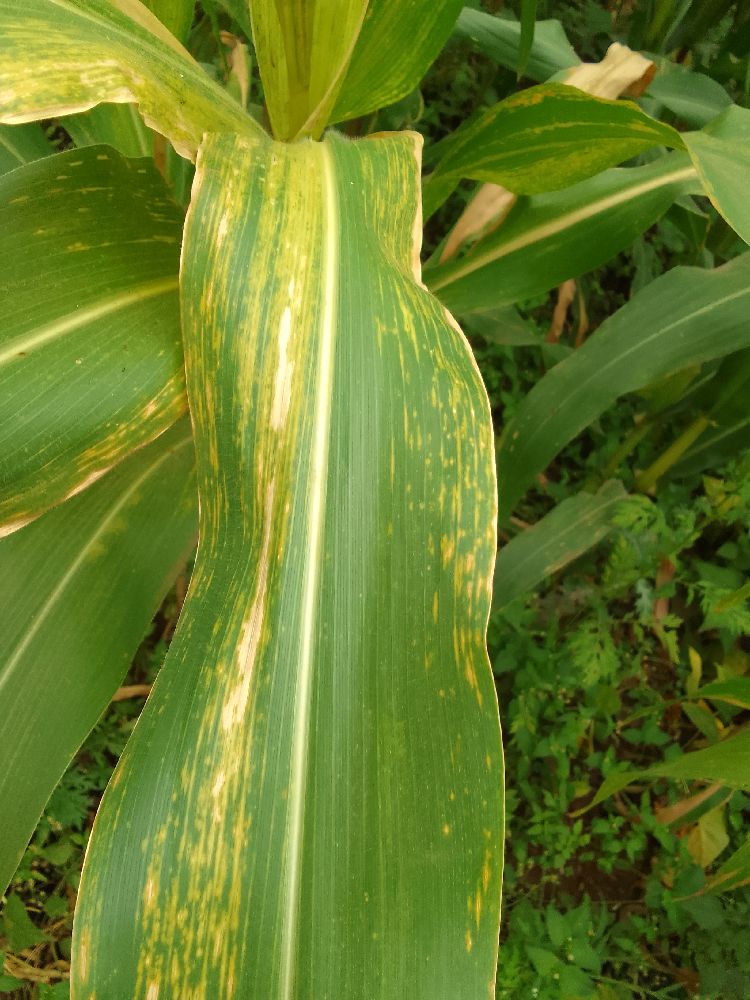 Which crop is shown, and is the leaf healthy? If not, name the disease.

maize, maize lethal necrosis
